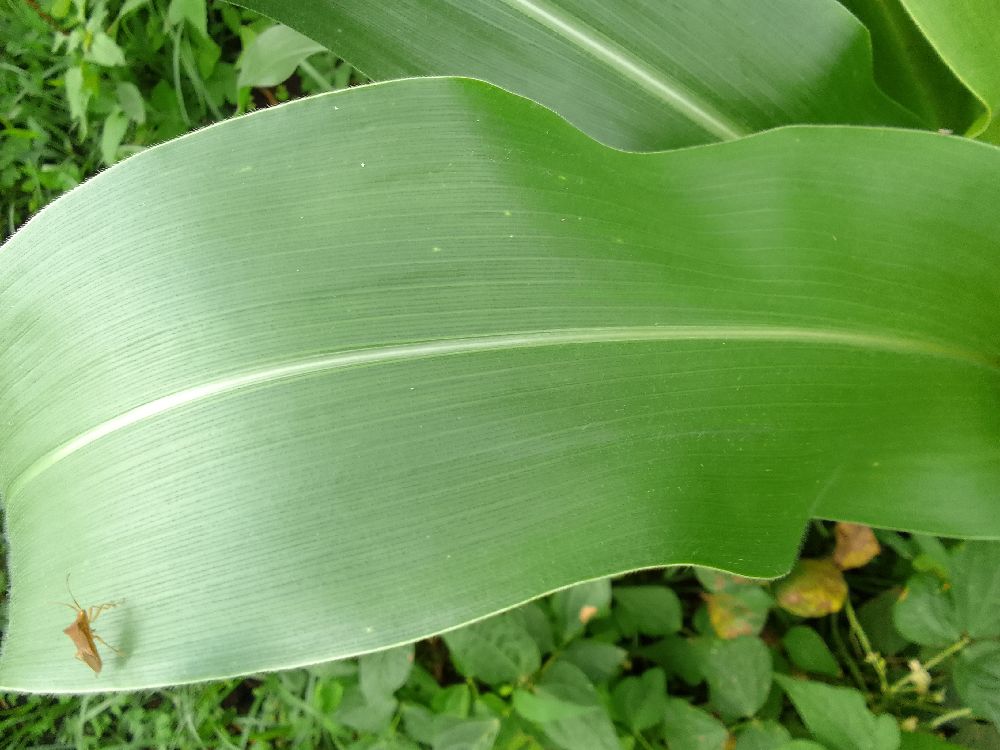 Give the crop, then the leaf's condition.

maize, healthy
